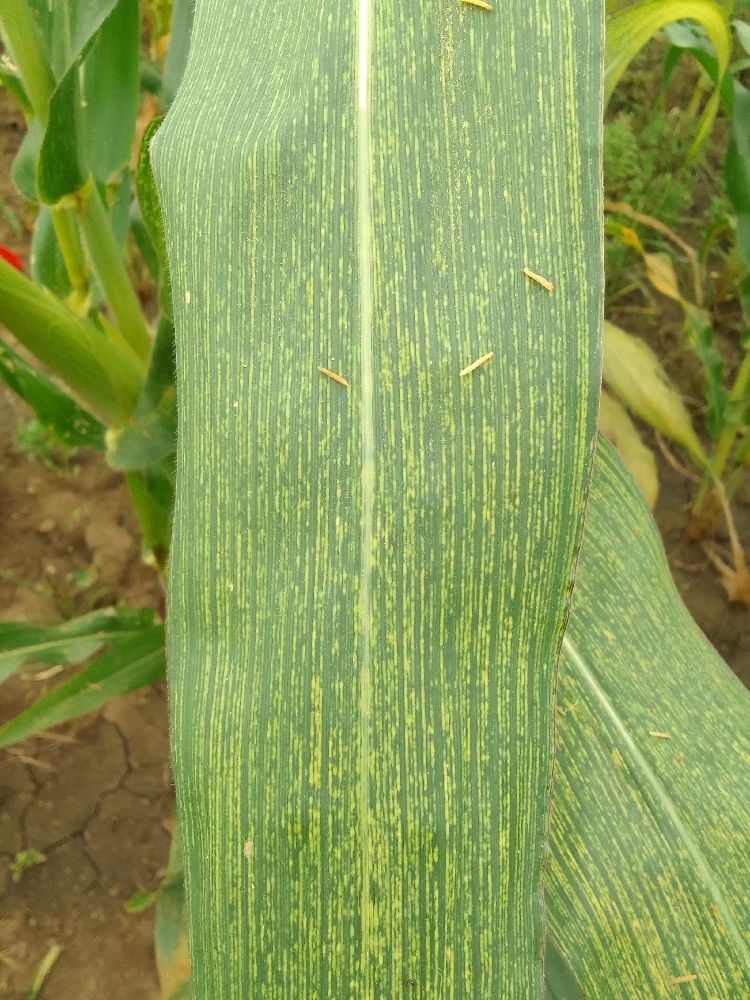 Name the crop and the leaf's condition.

maize, maize streak virus
